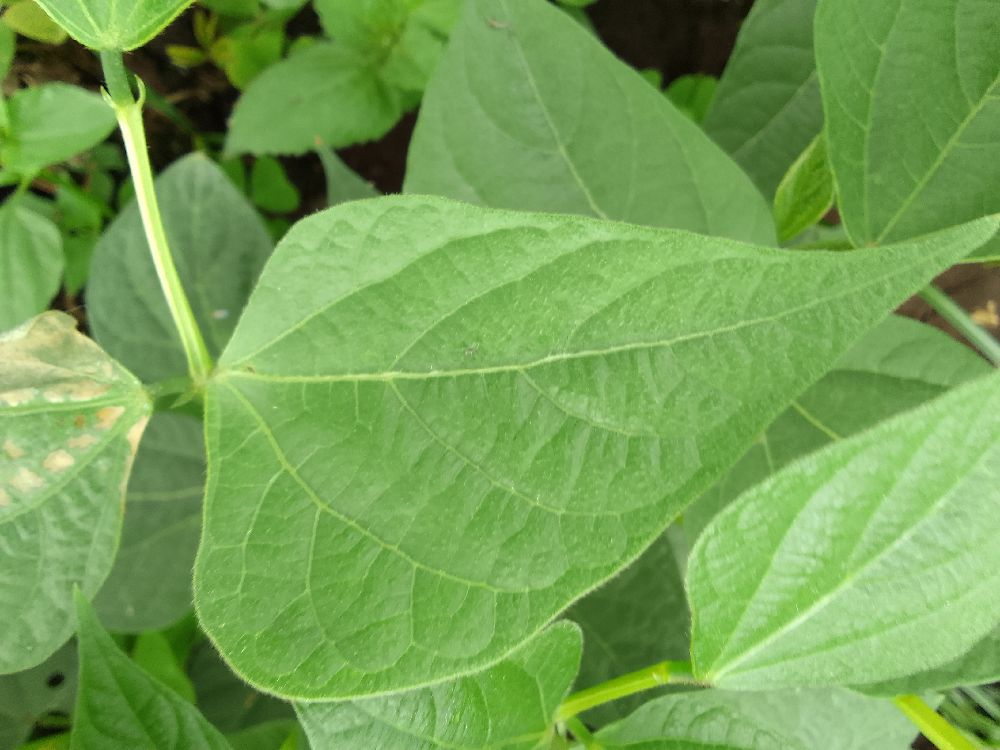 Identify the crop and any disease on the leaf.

common bean, healthy
